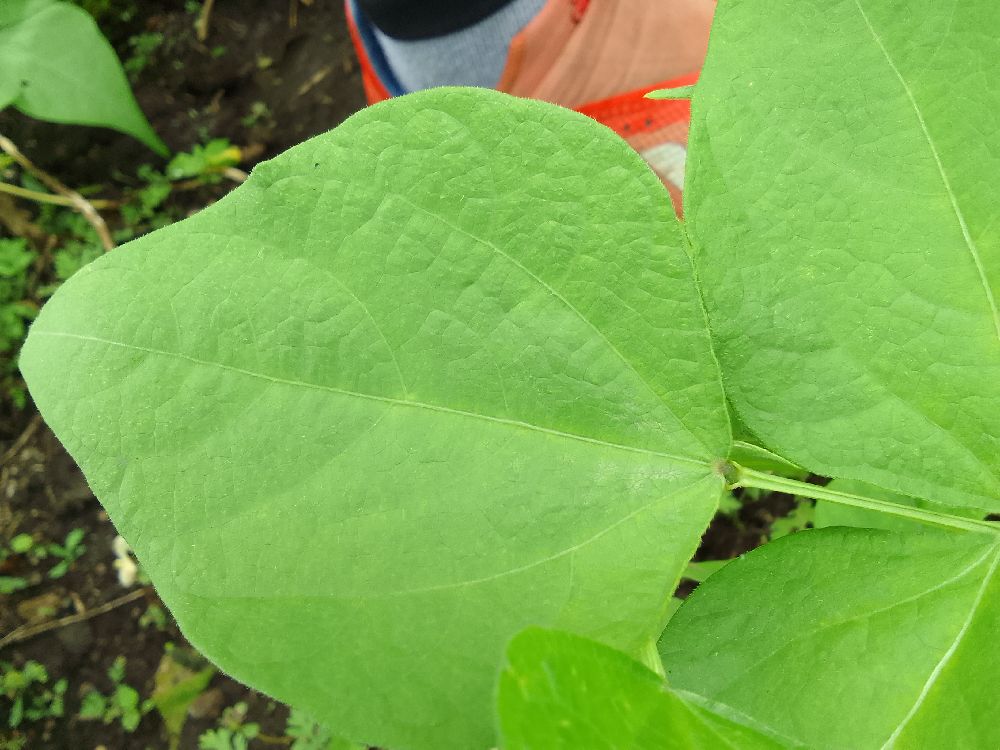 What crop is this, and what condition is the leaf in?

common bean, healthy
